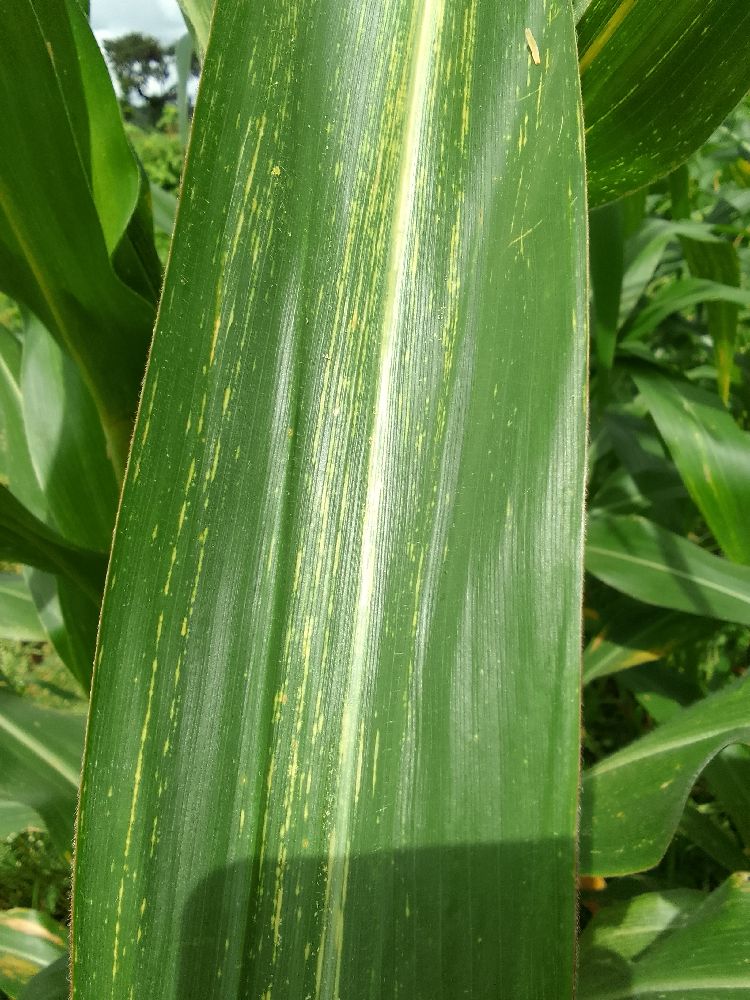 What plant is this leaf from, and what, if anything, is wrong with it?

maize, maize streak virus
